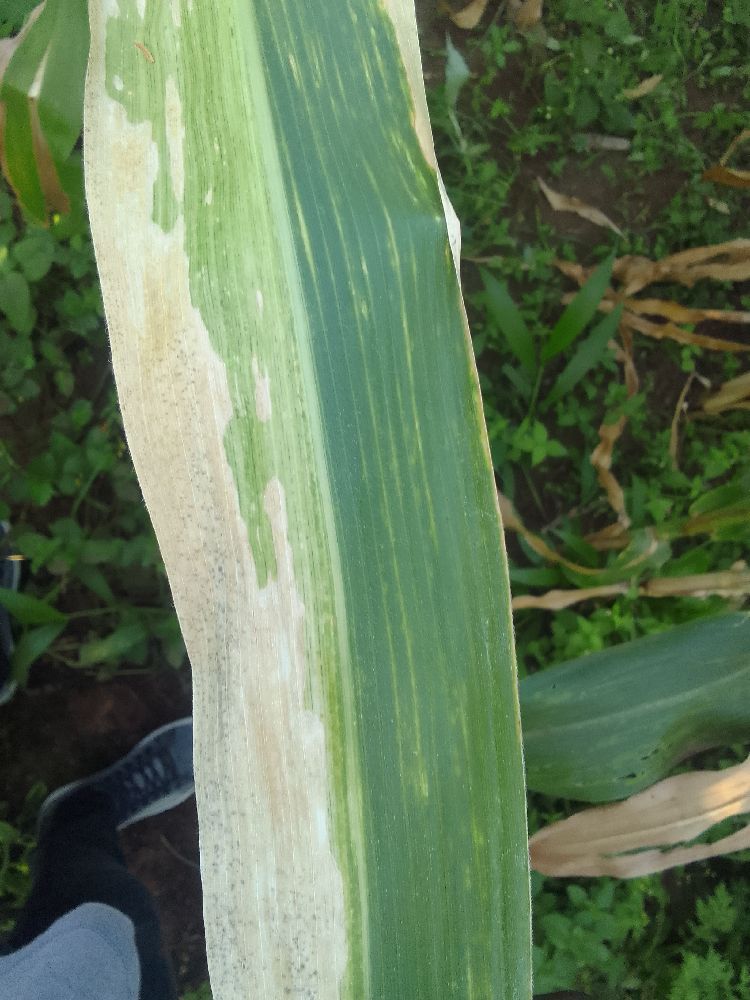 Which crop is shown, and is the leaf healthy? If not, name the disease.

maize, maize lethal necrosis
